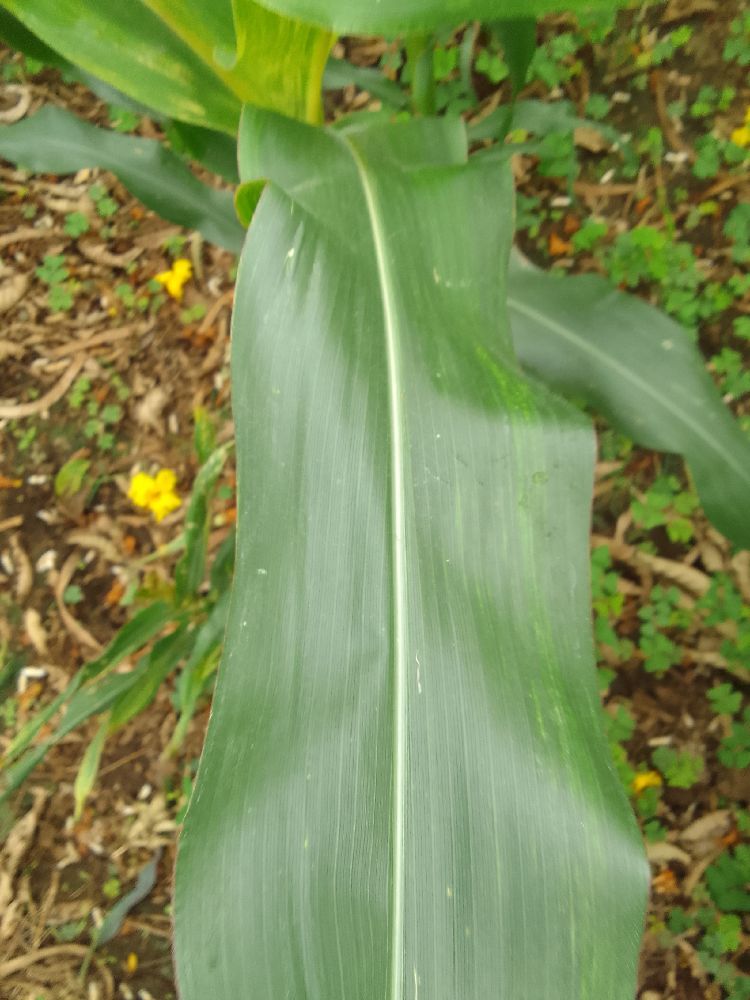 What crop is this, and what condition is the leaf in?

maize, healthy
